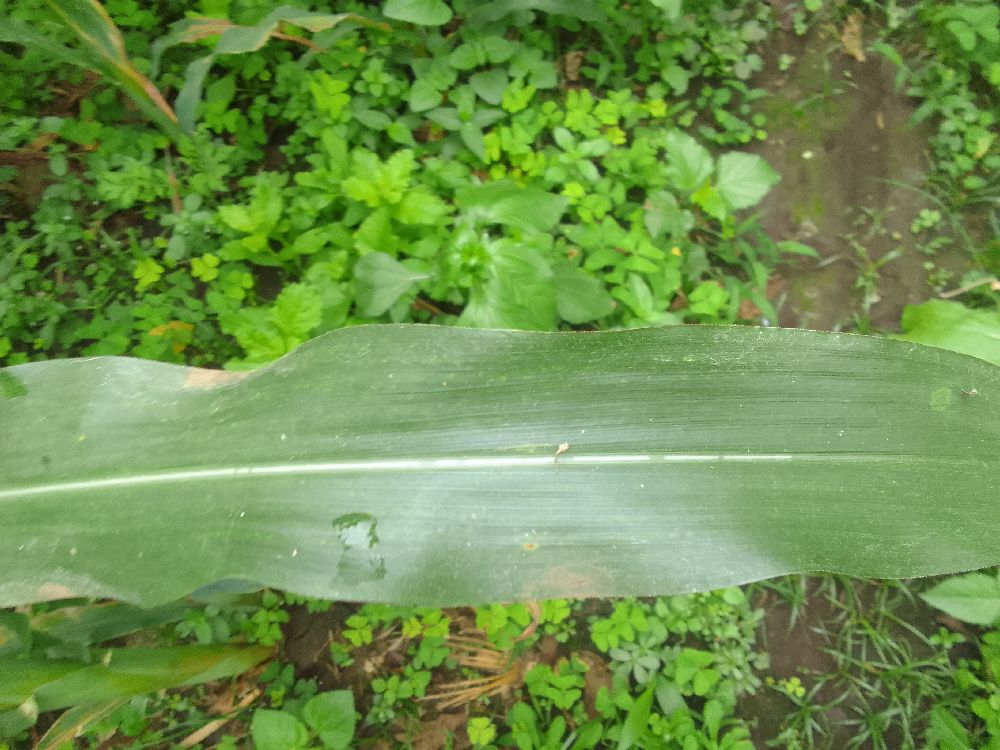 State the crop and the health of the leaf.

maize, healthy
